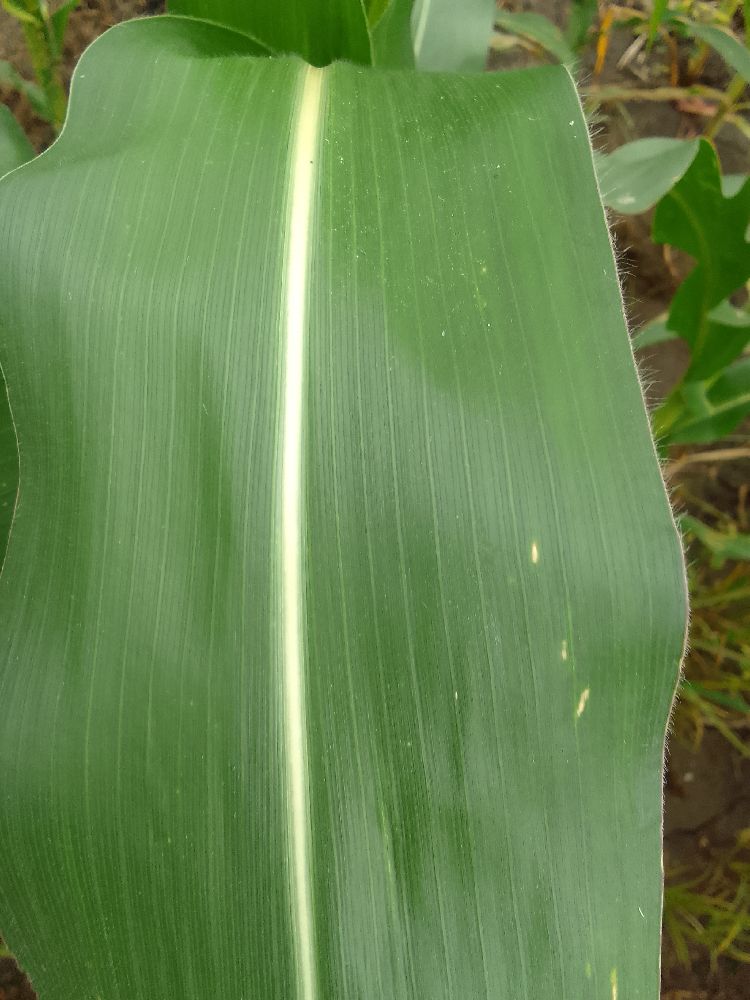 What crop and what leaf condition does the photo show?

maize, healthy
